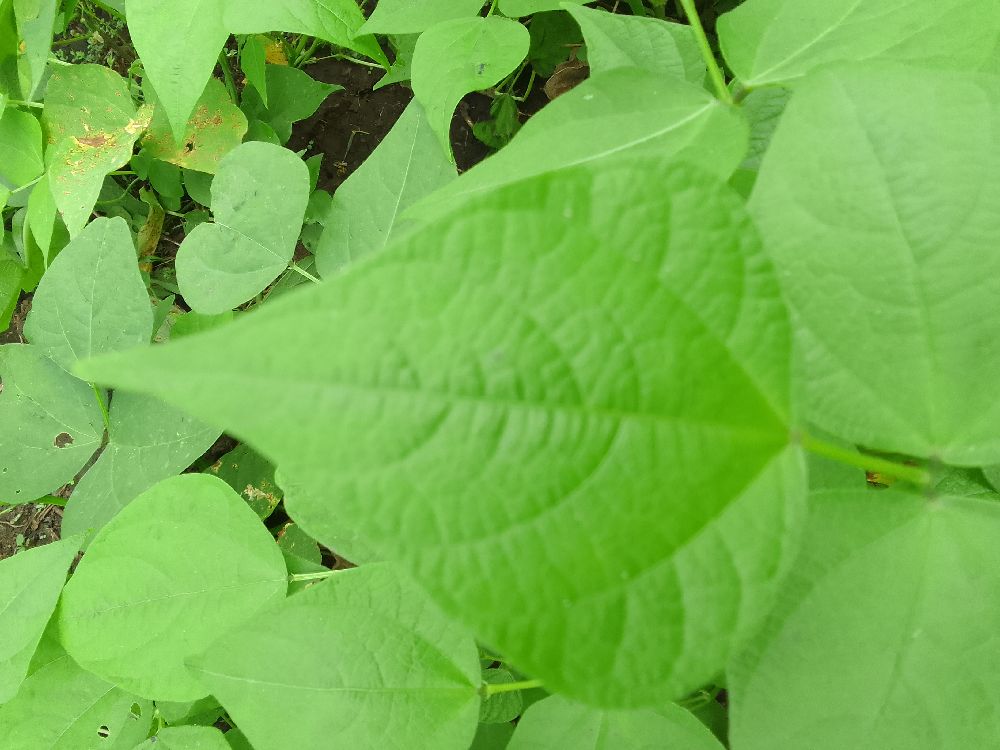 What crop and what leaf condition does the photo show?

common bean, healthy
